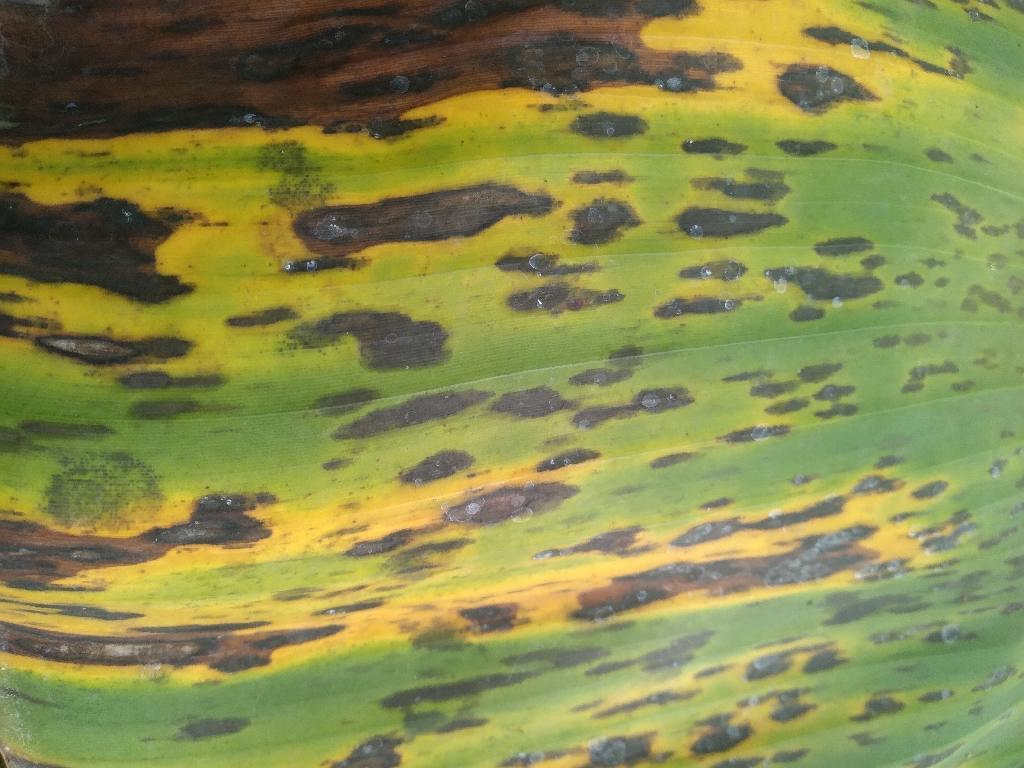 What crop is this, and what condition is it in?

banana, black sigatoka
